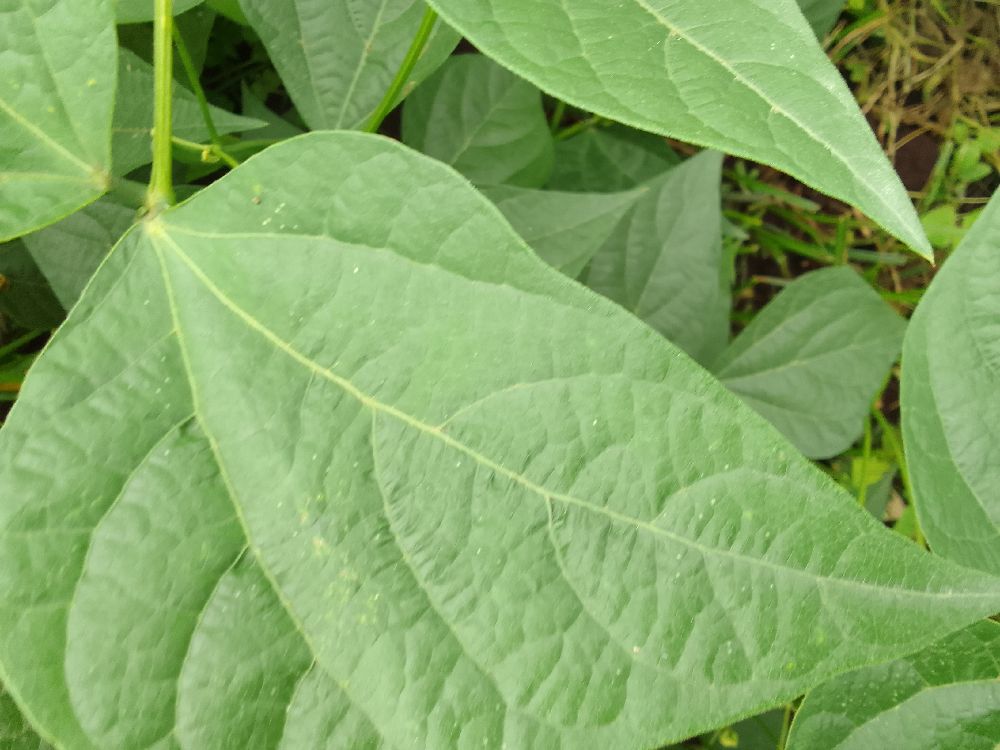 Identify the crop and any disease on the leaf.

common bean, healthy
